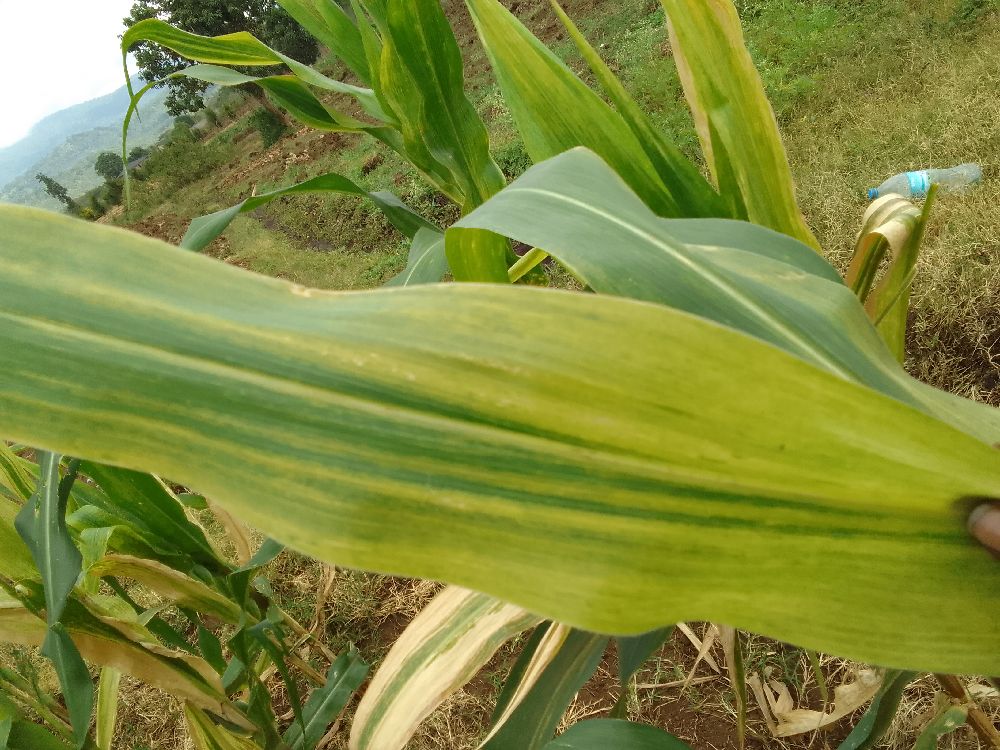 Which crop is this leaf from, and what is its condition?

maize, maize lethal necrosis
